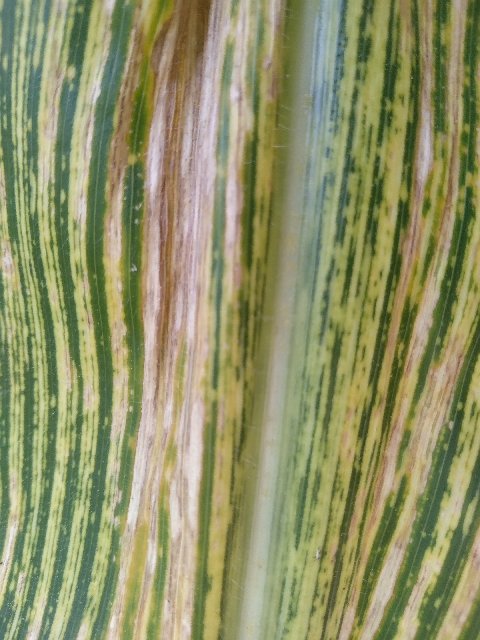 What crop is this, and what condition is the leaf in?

maize, maize streak virus
